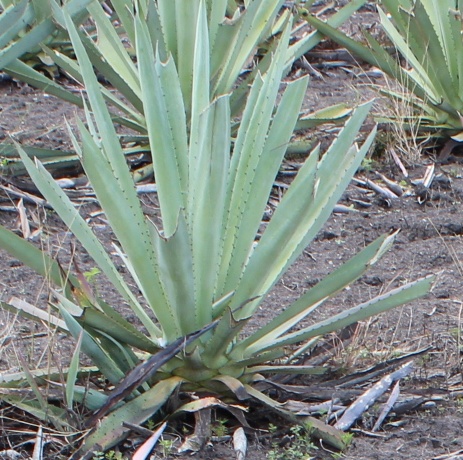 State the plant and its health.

agave, small
